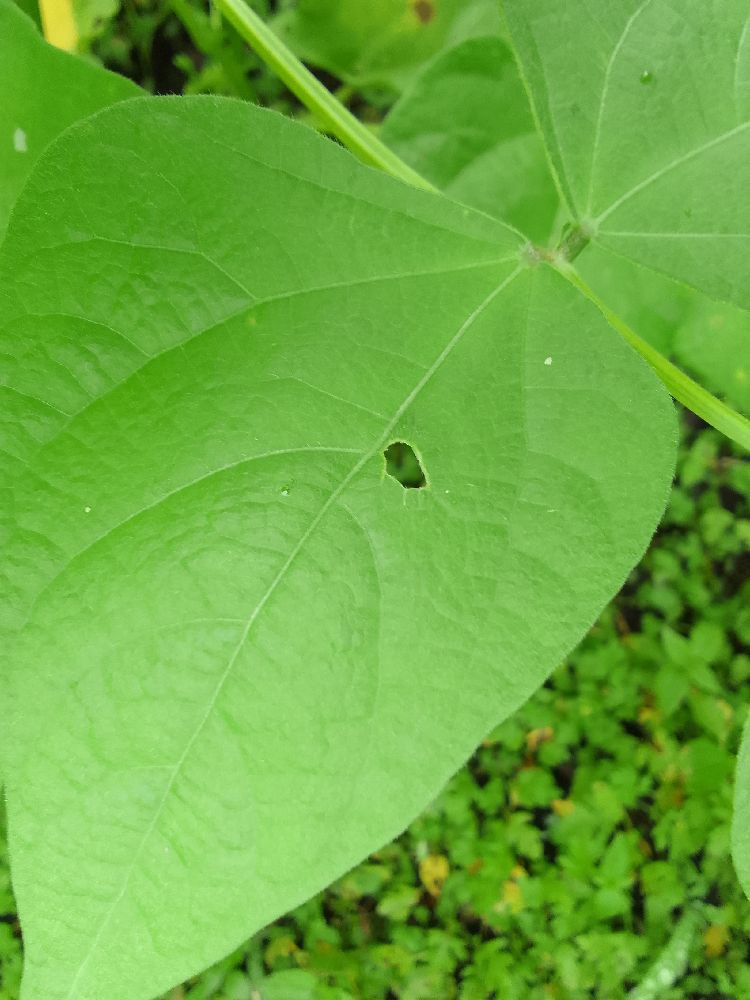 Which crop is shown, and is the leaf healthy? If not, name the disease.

common bean, healthy
